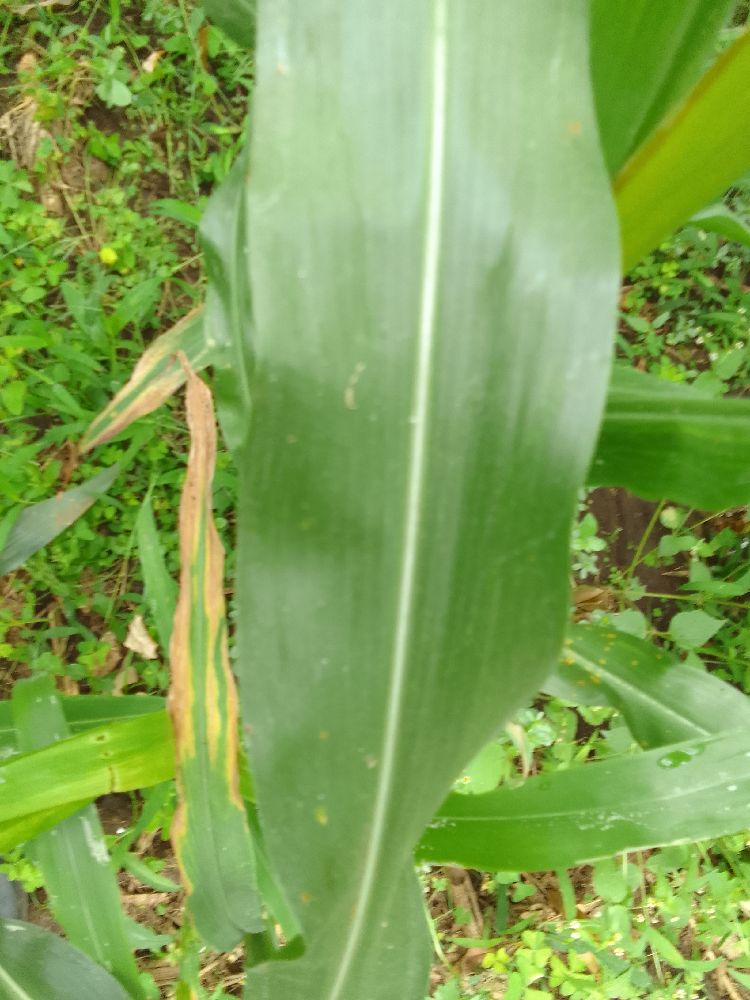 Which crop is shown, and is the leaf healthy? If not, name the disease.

maize, healthy
